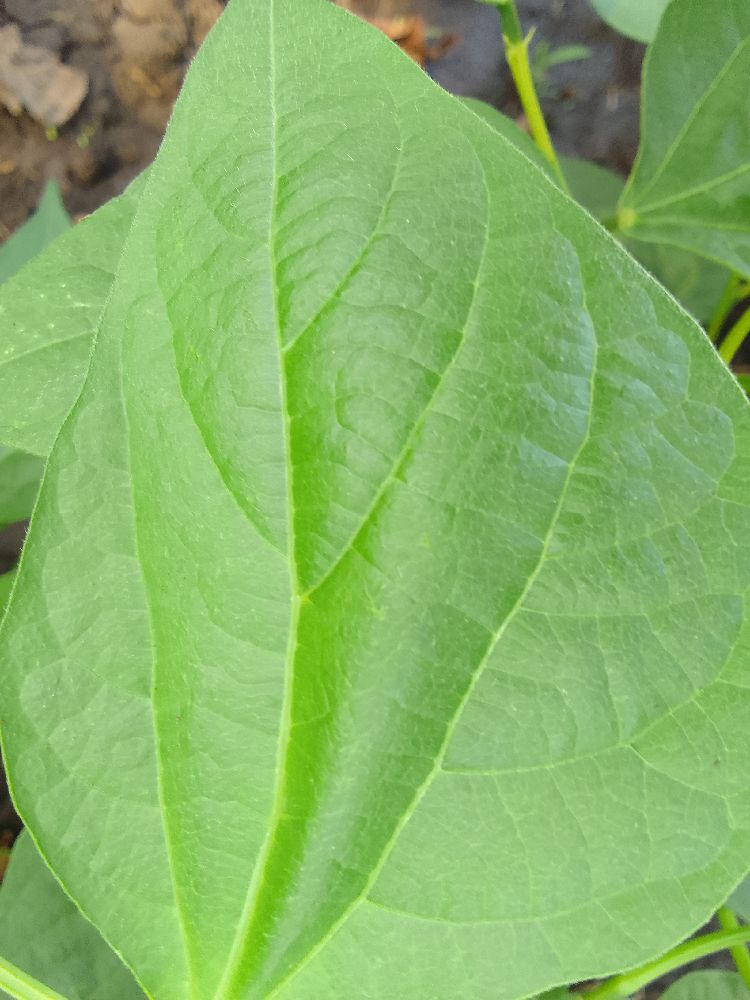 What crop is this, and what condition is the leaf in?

common bean, healthy
